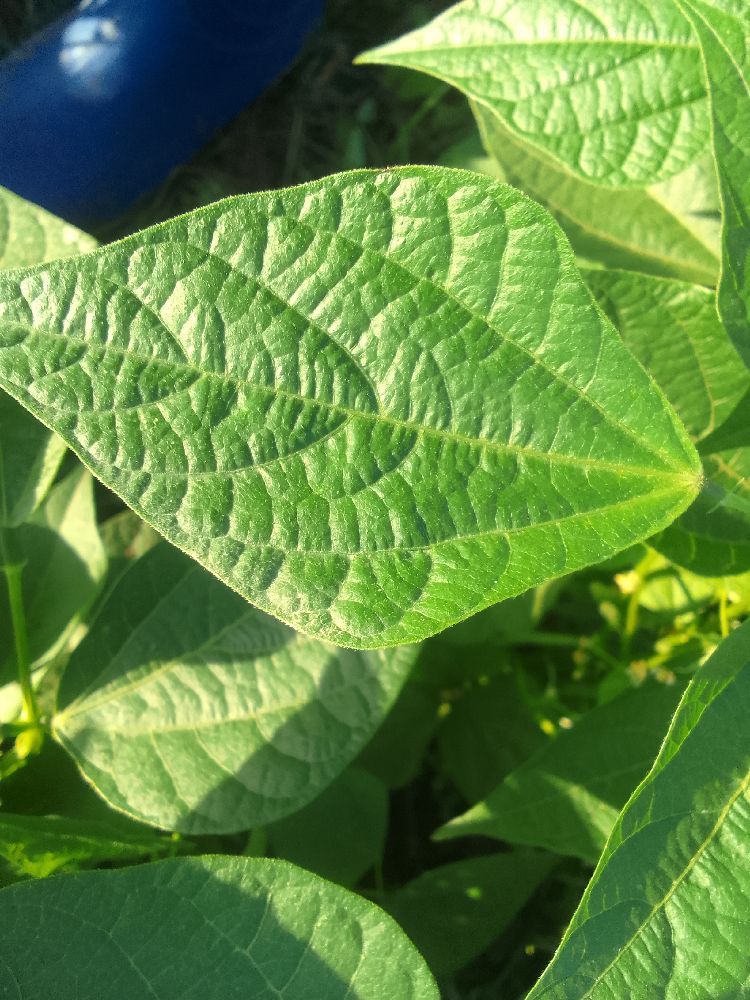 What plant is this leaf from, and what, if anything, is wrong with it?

common bean, healthy
